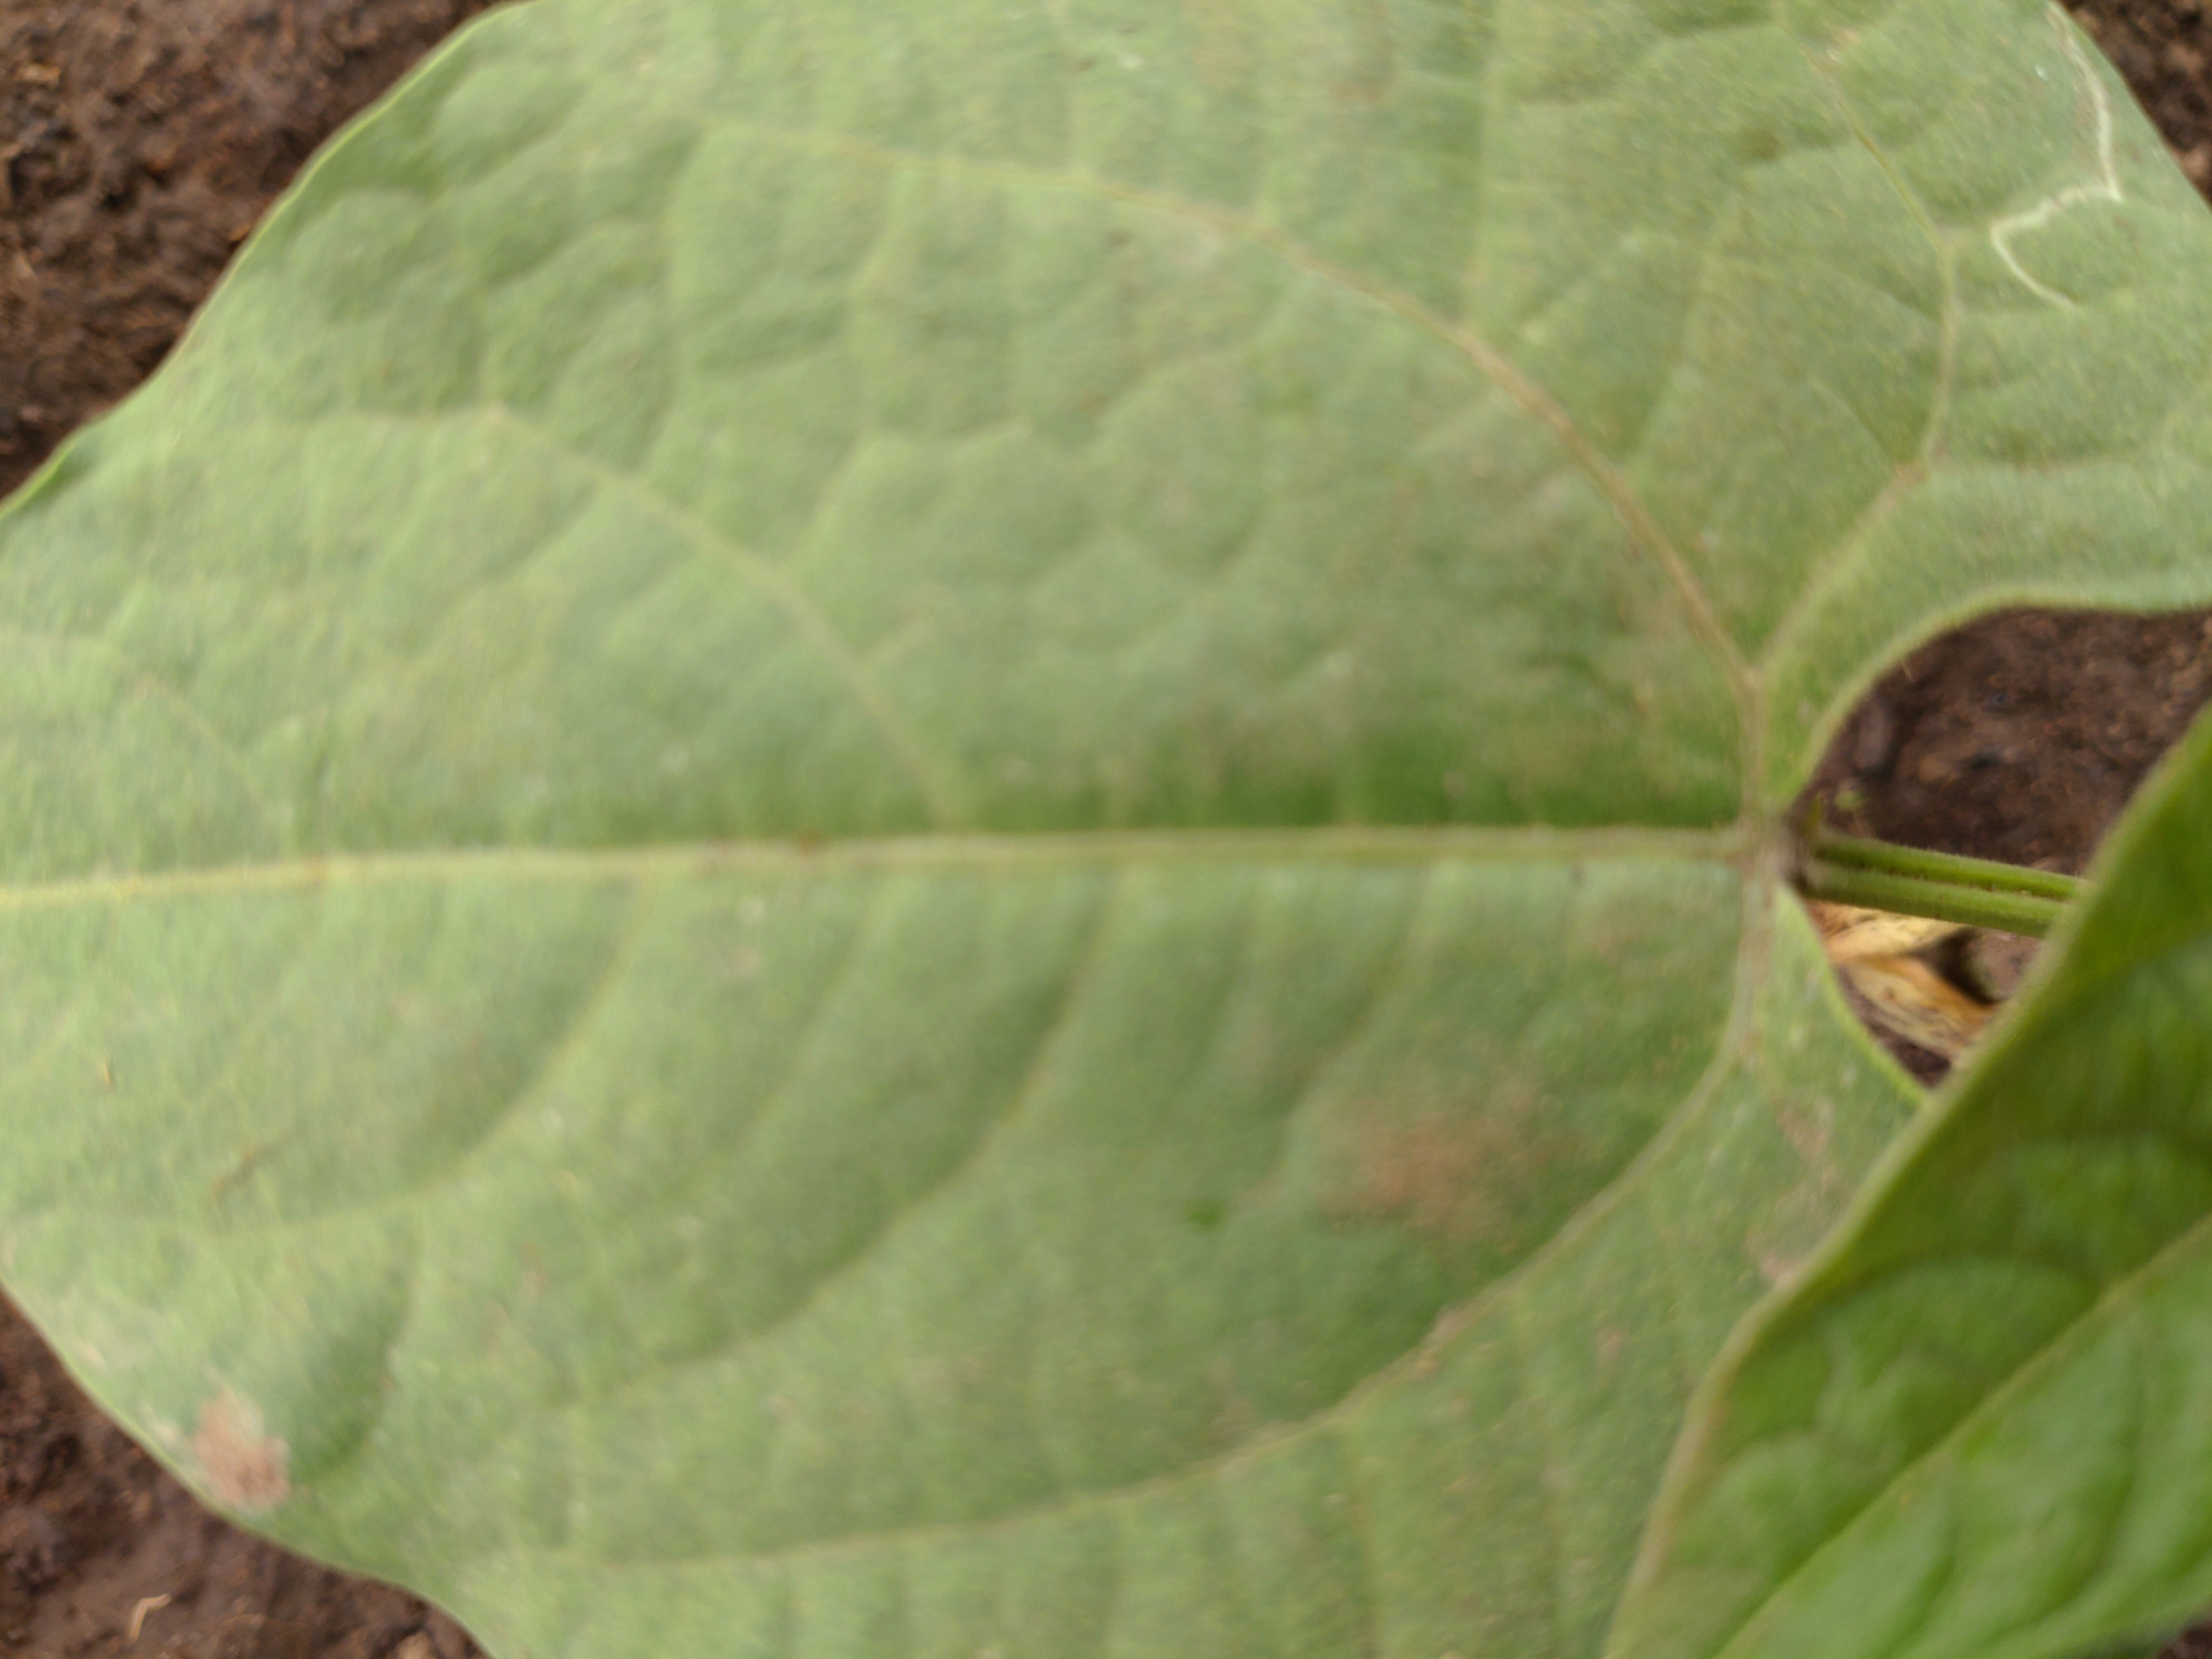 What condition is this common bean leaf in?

healthy
